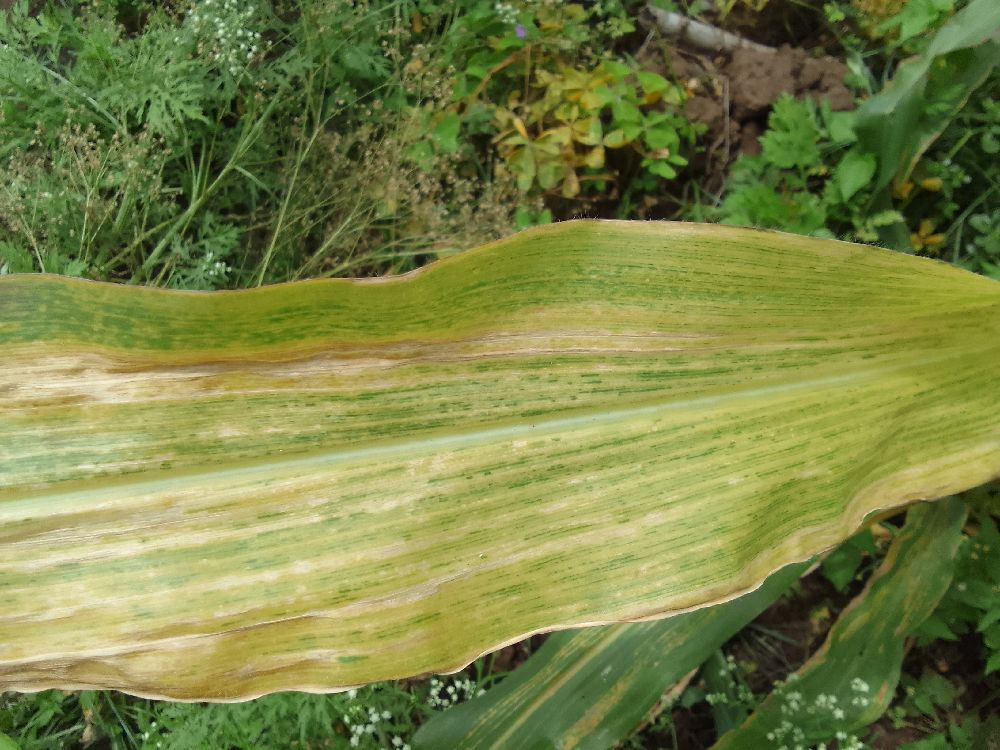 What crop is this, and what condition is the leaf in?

maize, maize lethal necrosis
